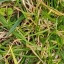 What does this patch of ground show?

grass
